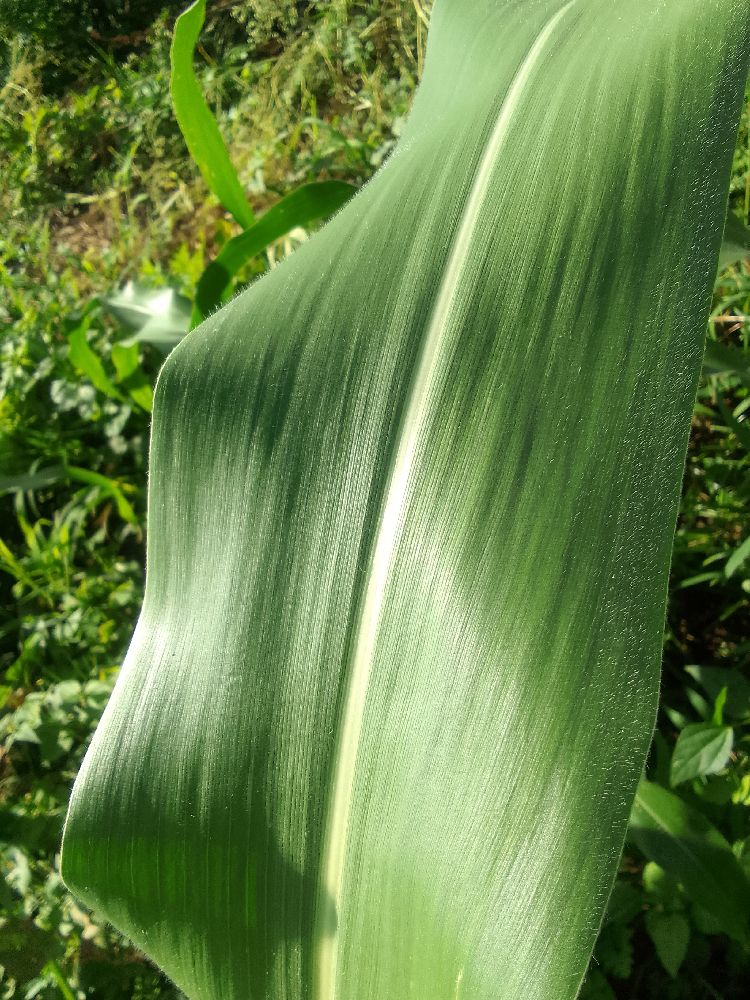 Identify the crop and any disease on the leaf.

maize, healthy
